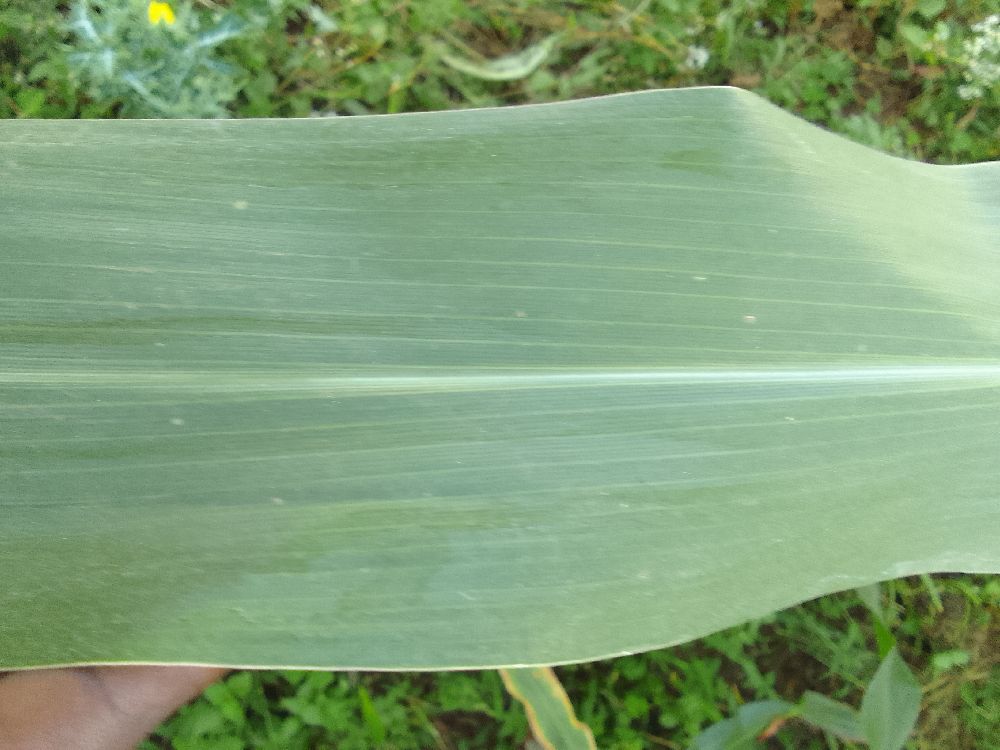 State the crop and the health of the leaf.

maize, healthy
